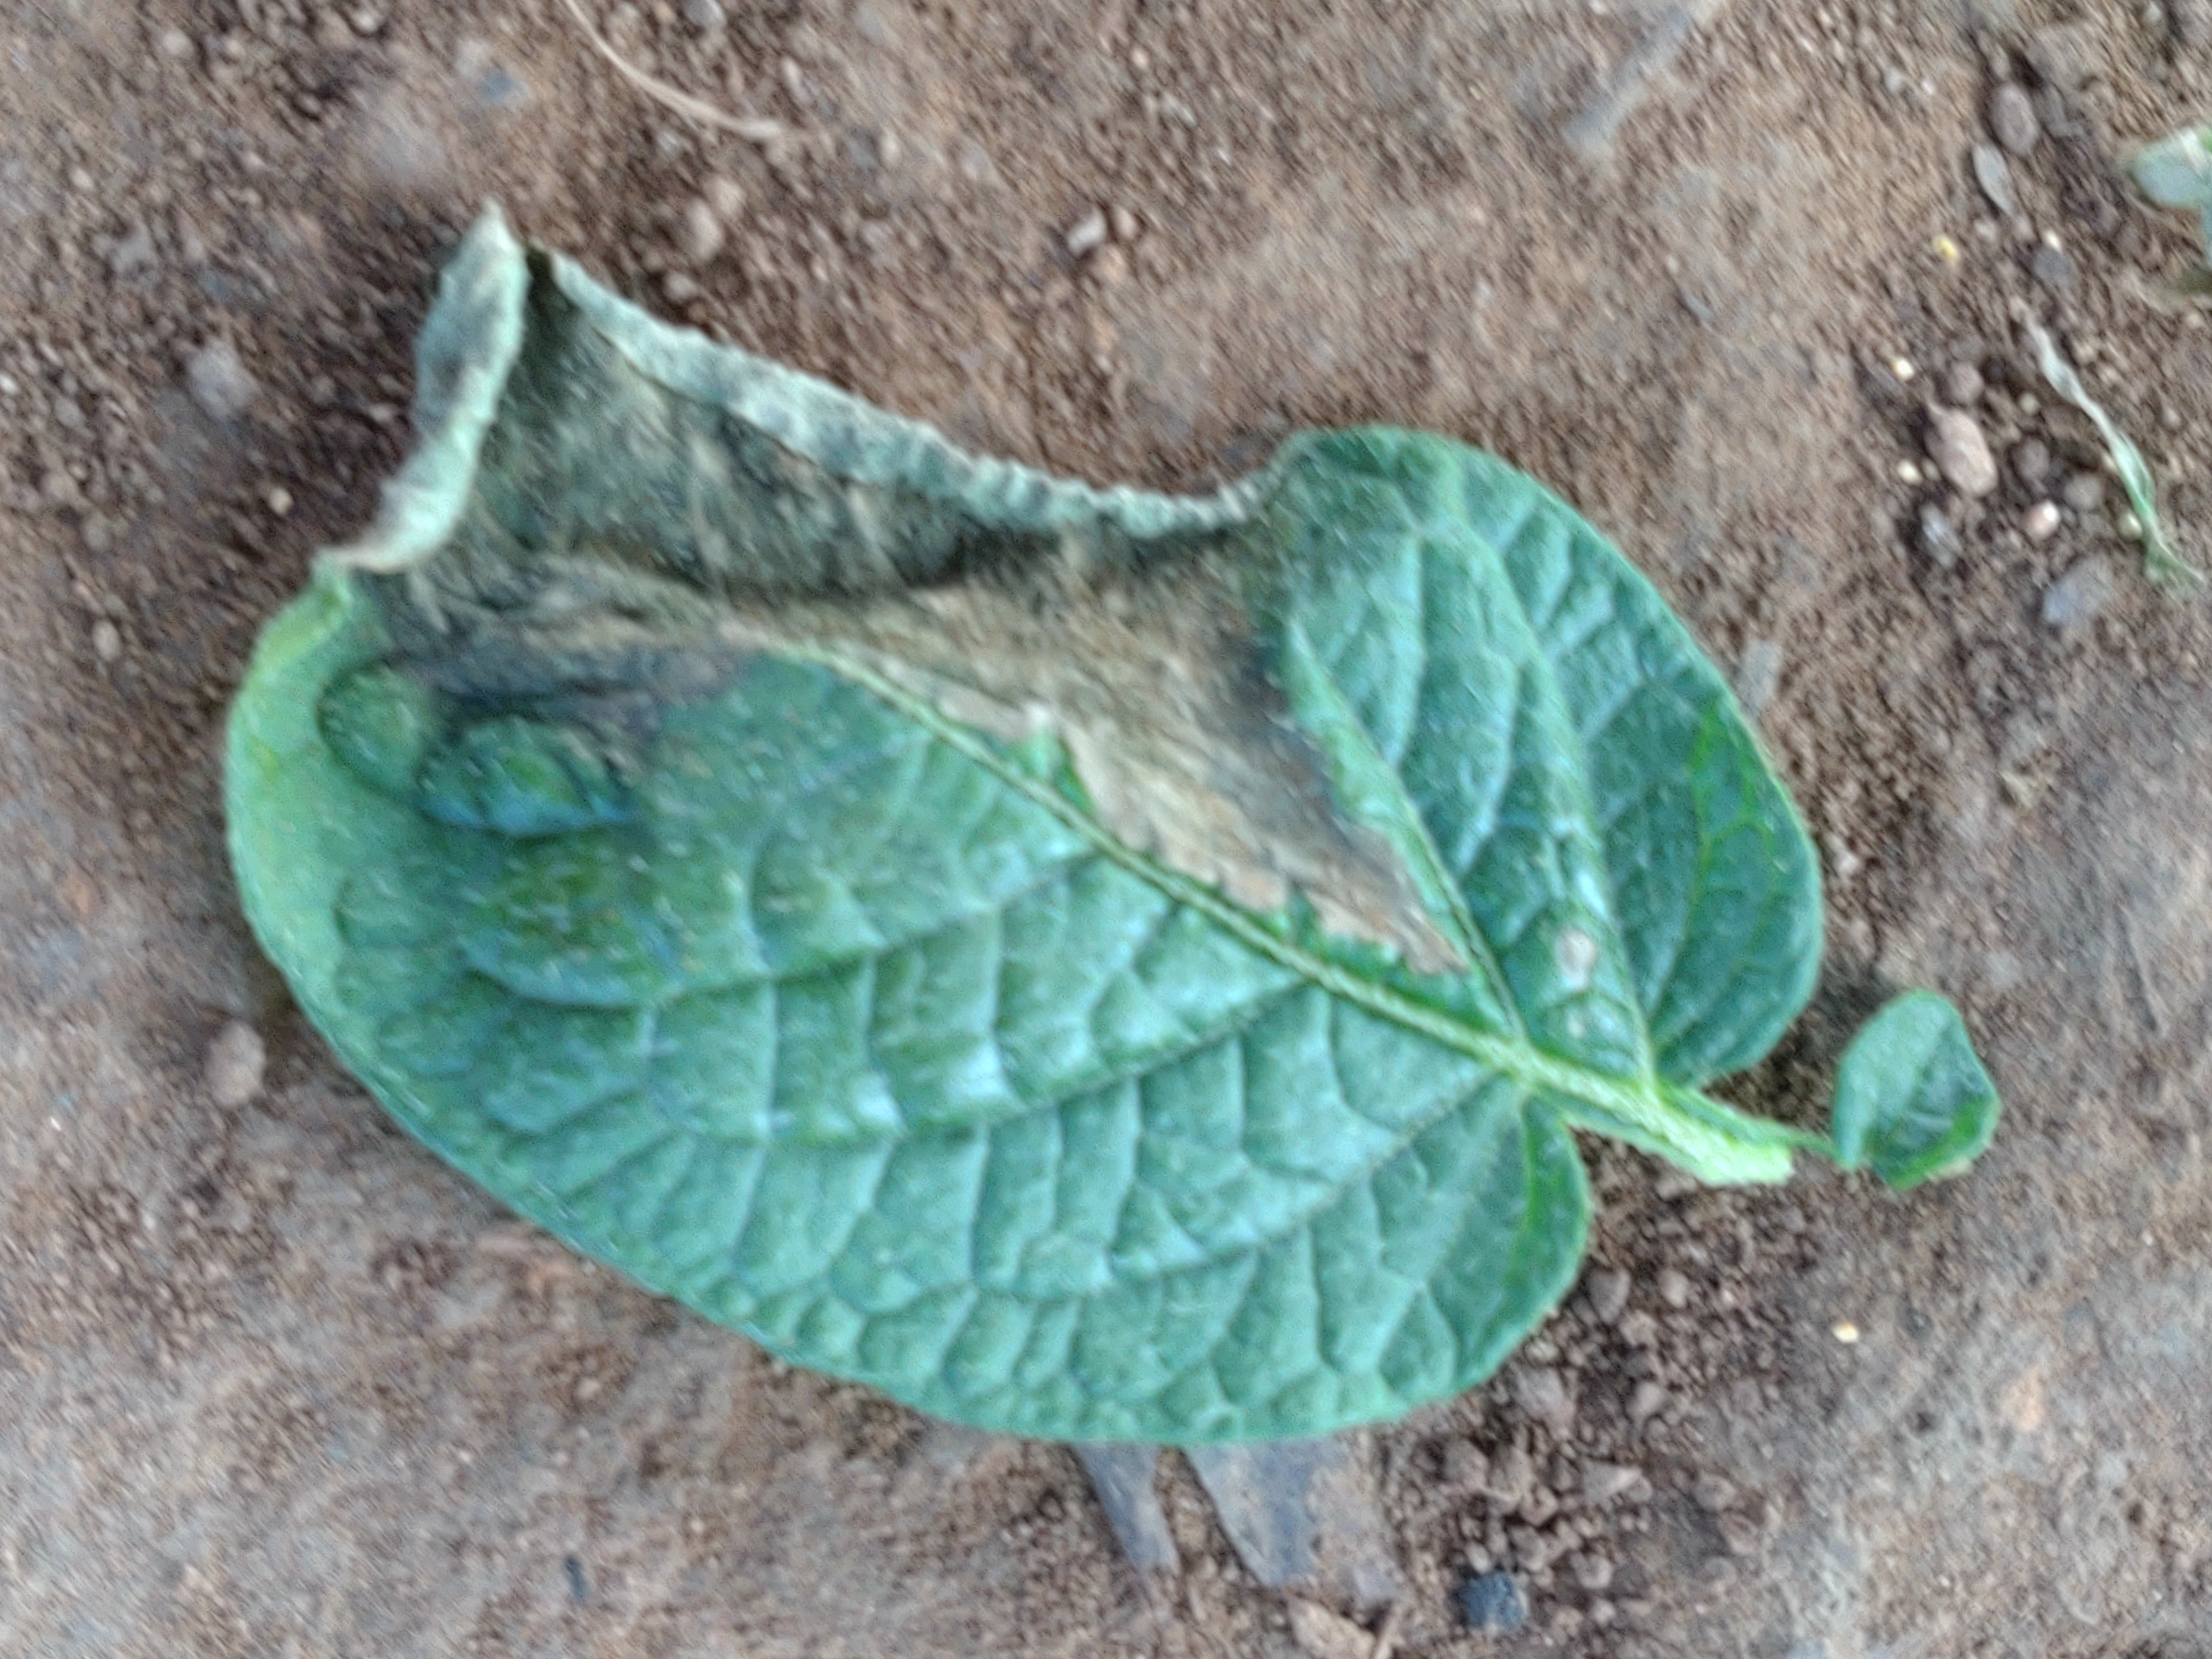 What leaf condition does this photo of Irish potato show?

early blight
